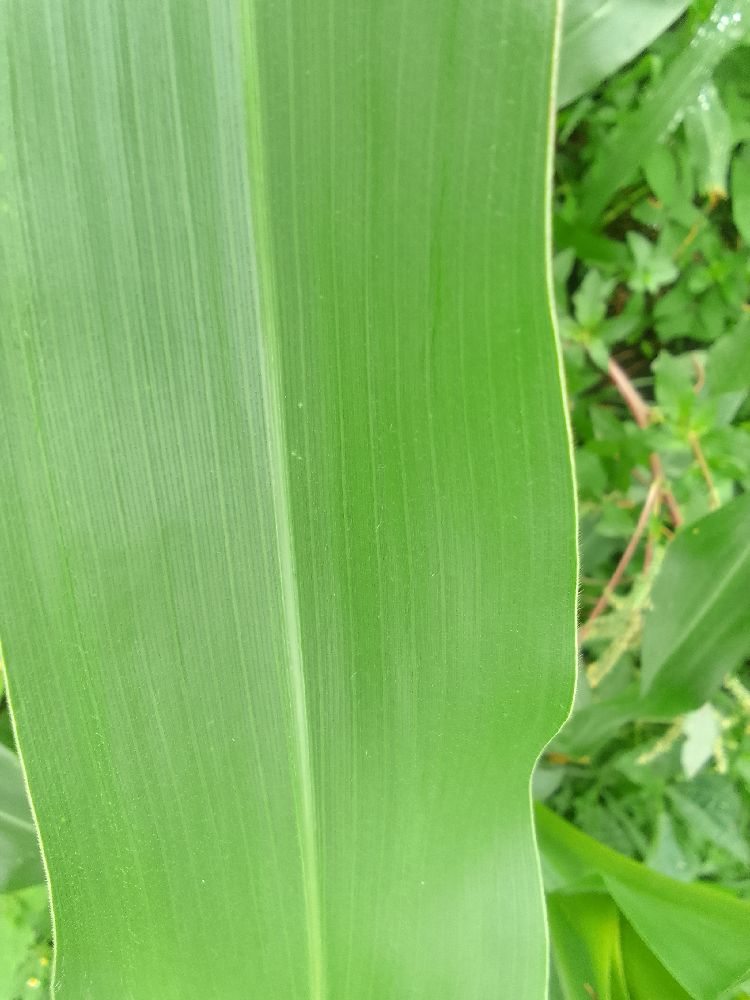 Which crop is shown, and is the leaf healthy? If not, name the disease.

maize, healthy
